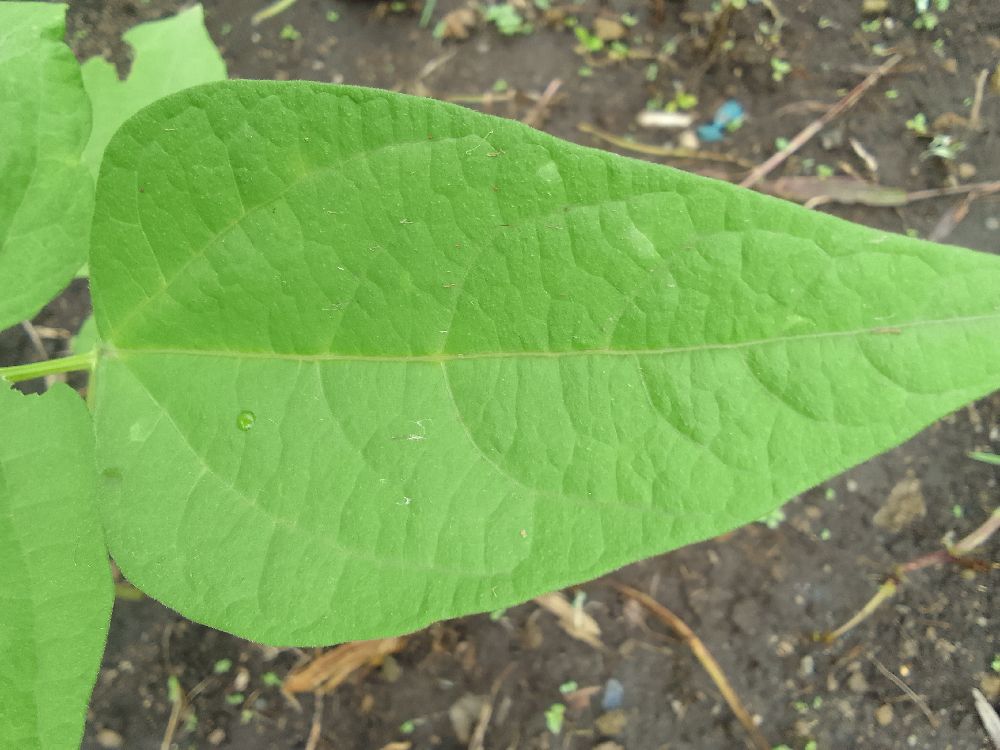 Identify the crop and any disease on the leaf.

common bean, healthy
